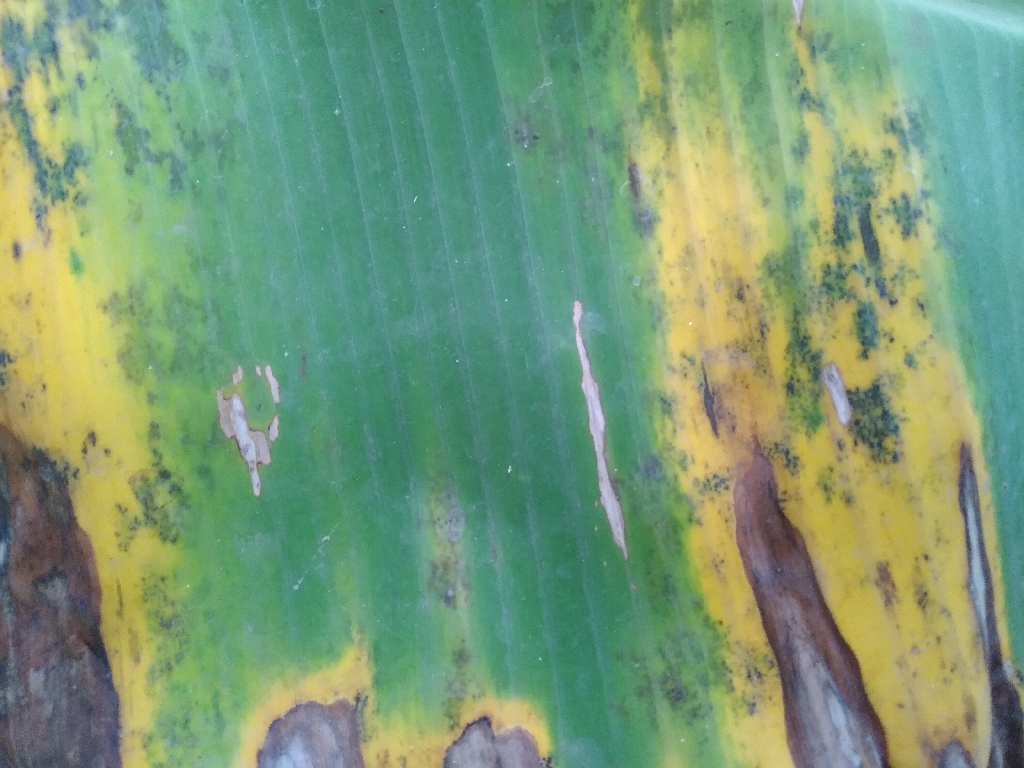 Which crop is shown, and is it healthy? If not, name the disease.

banana, black sigatoka
